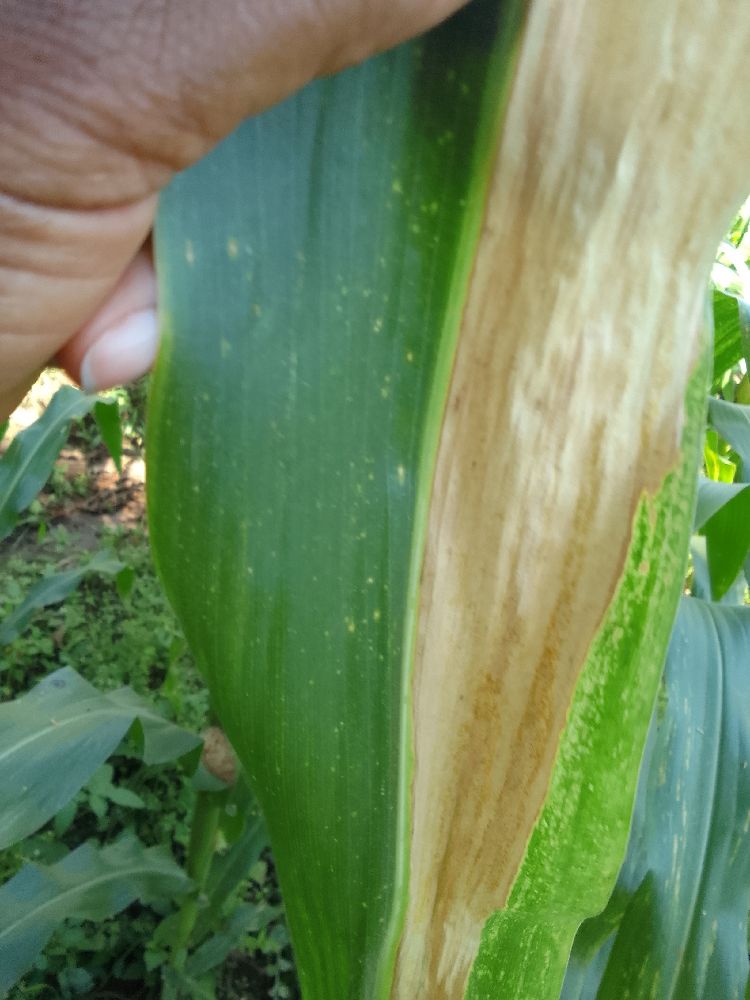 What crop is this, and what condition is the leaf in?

maize, maize lethal necrosis
